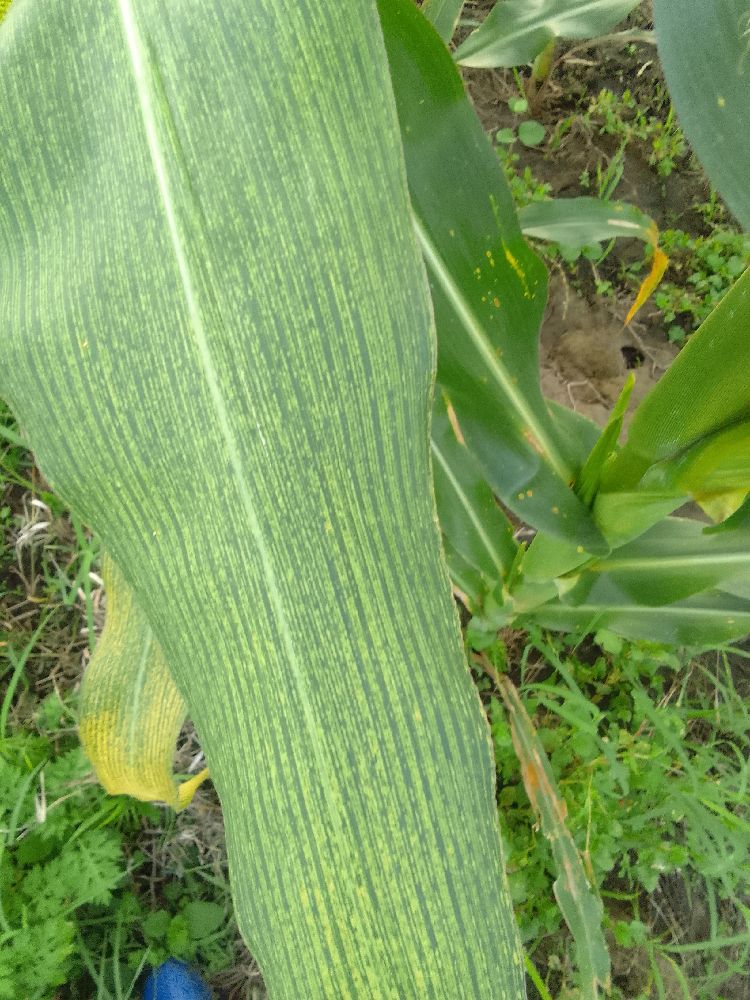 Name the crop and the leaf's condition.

maize, maize streak virus
